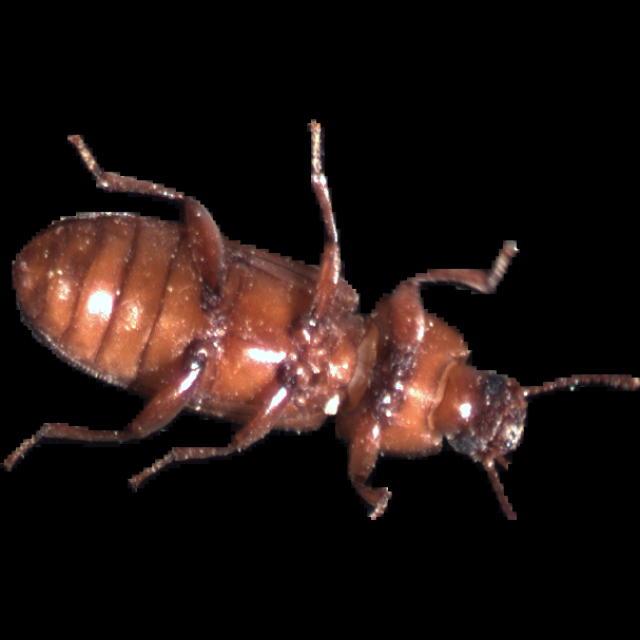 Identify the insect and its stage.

mealworm beetle
